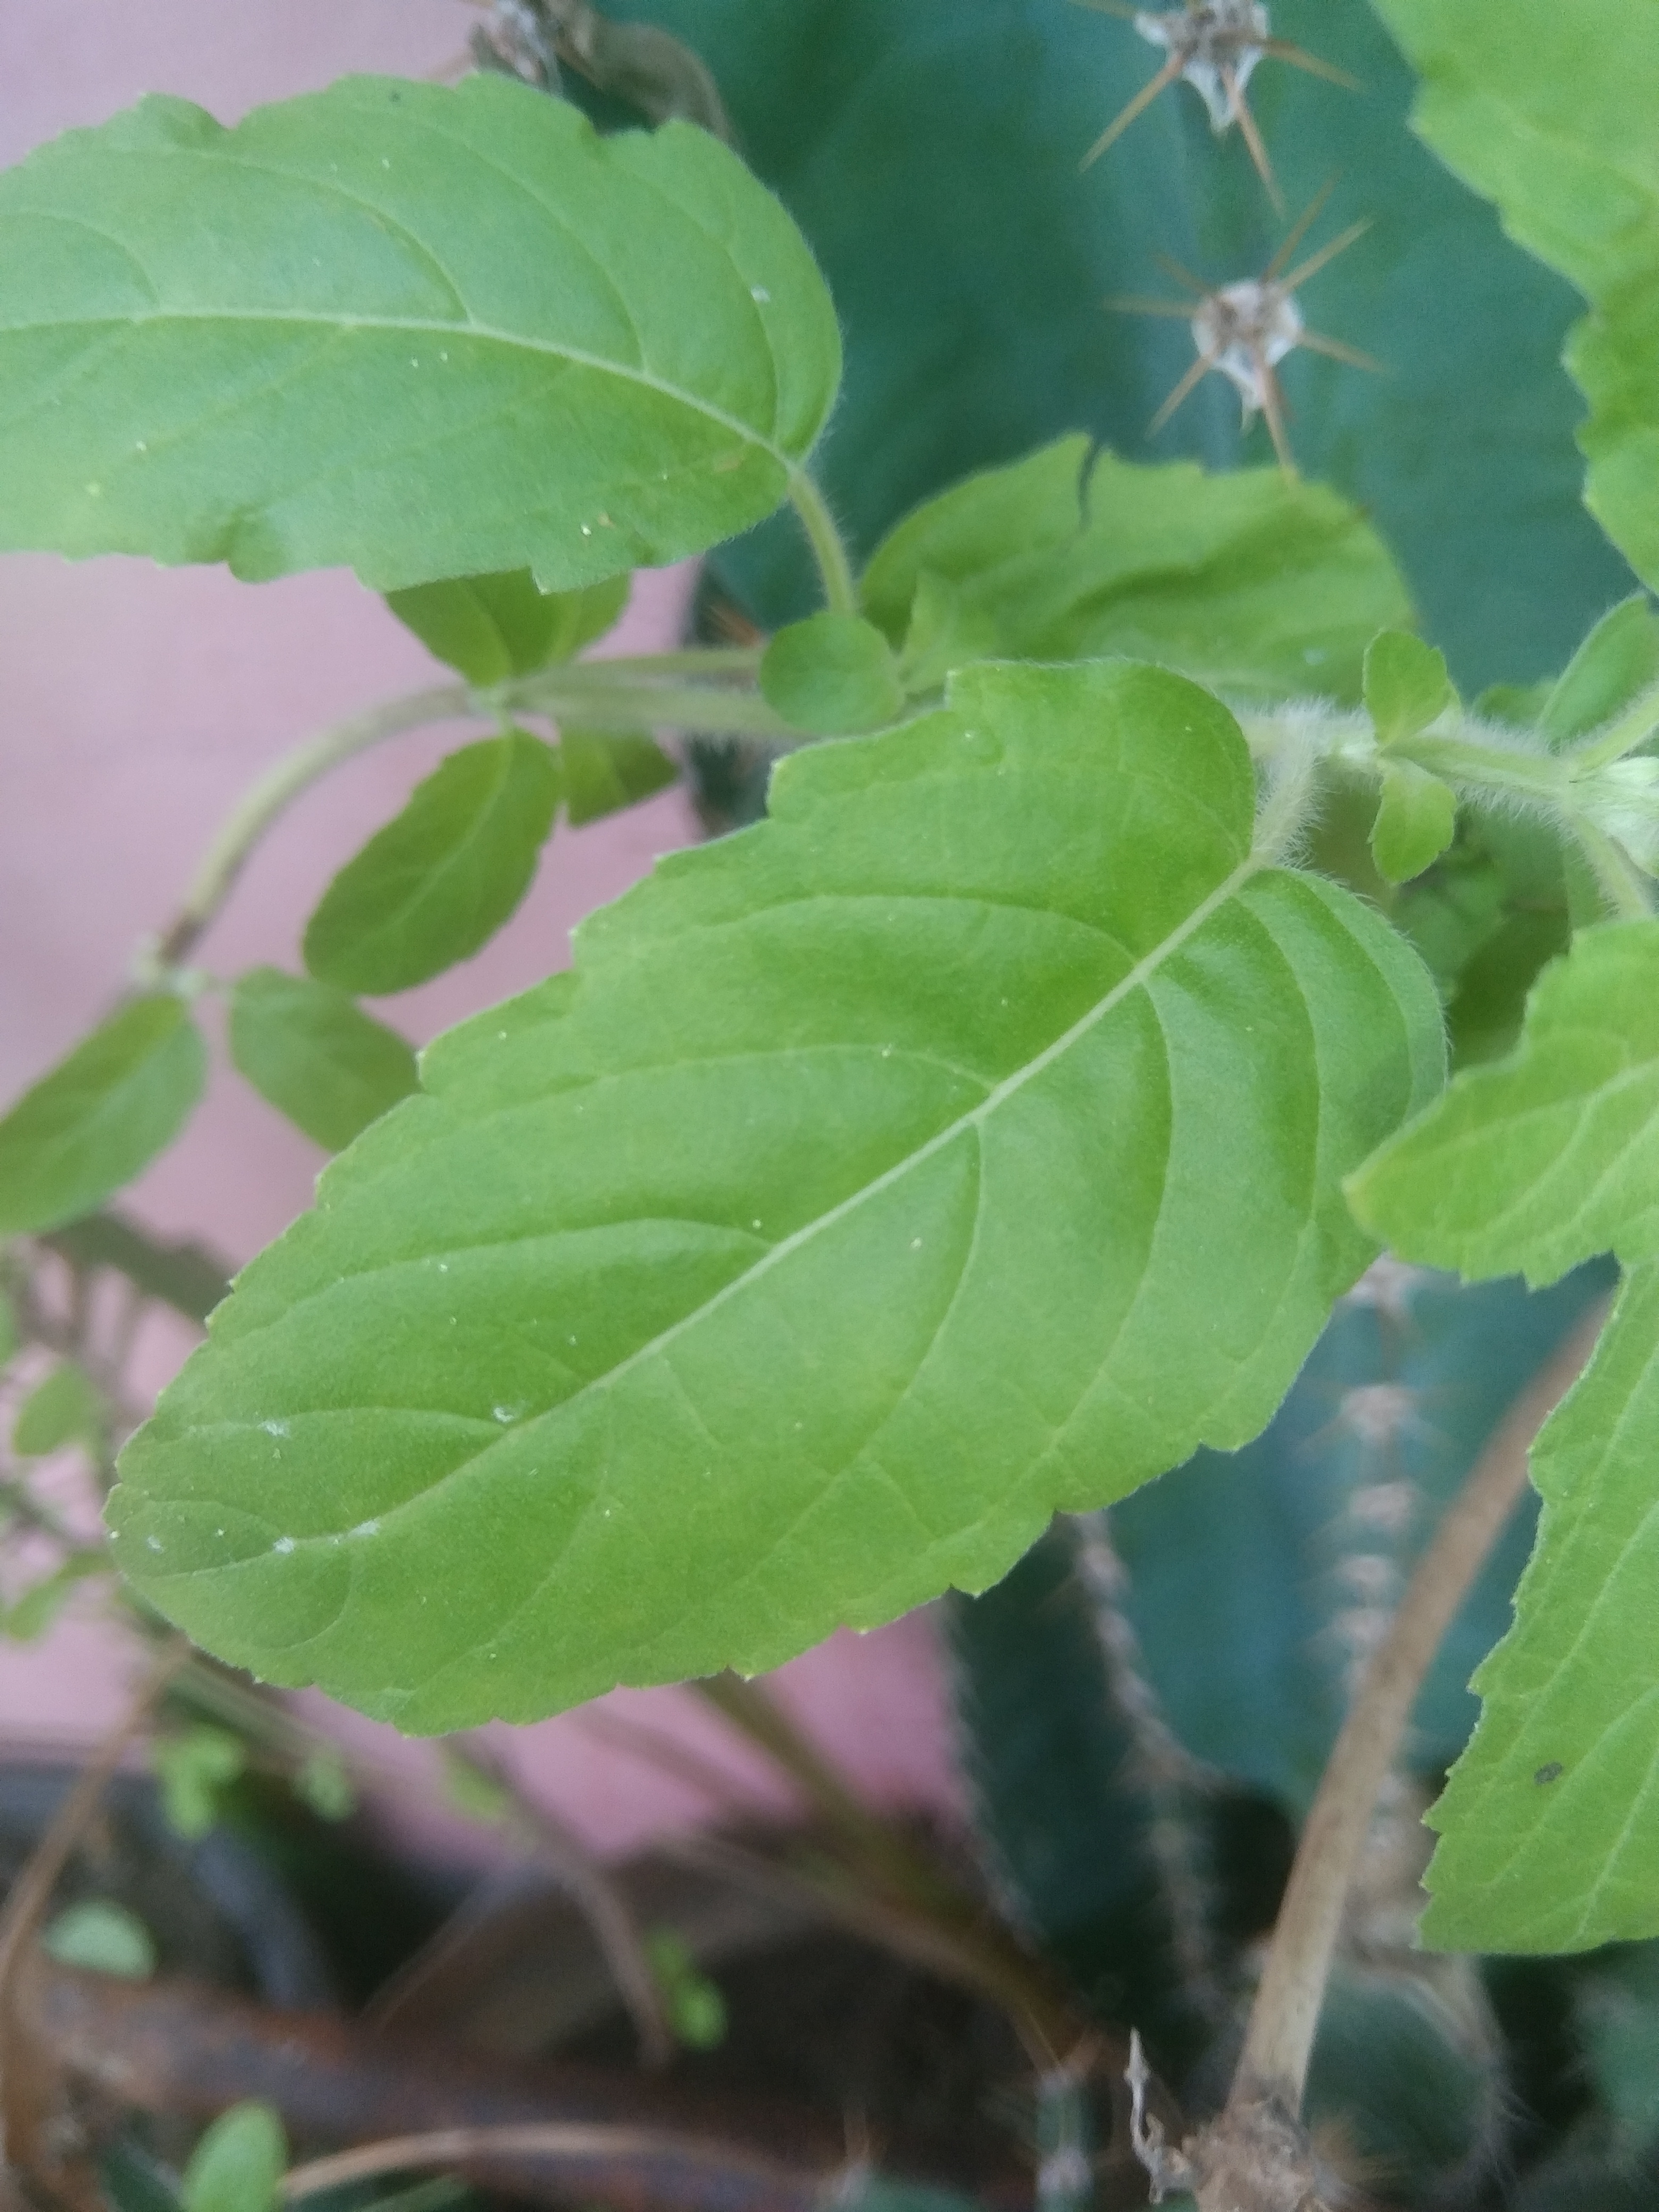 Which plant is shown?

tulshi
